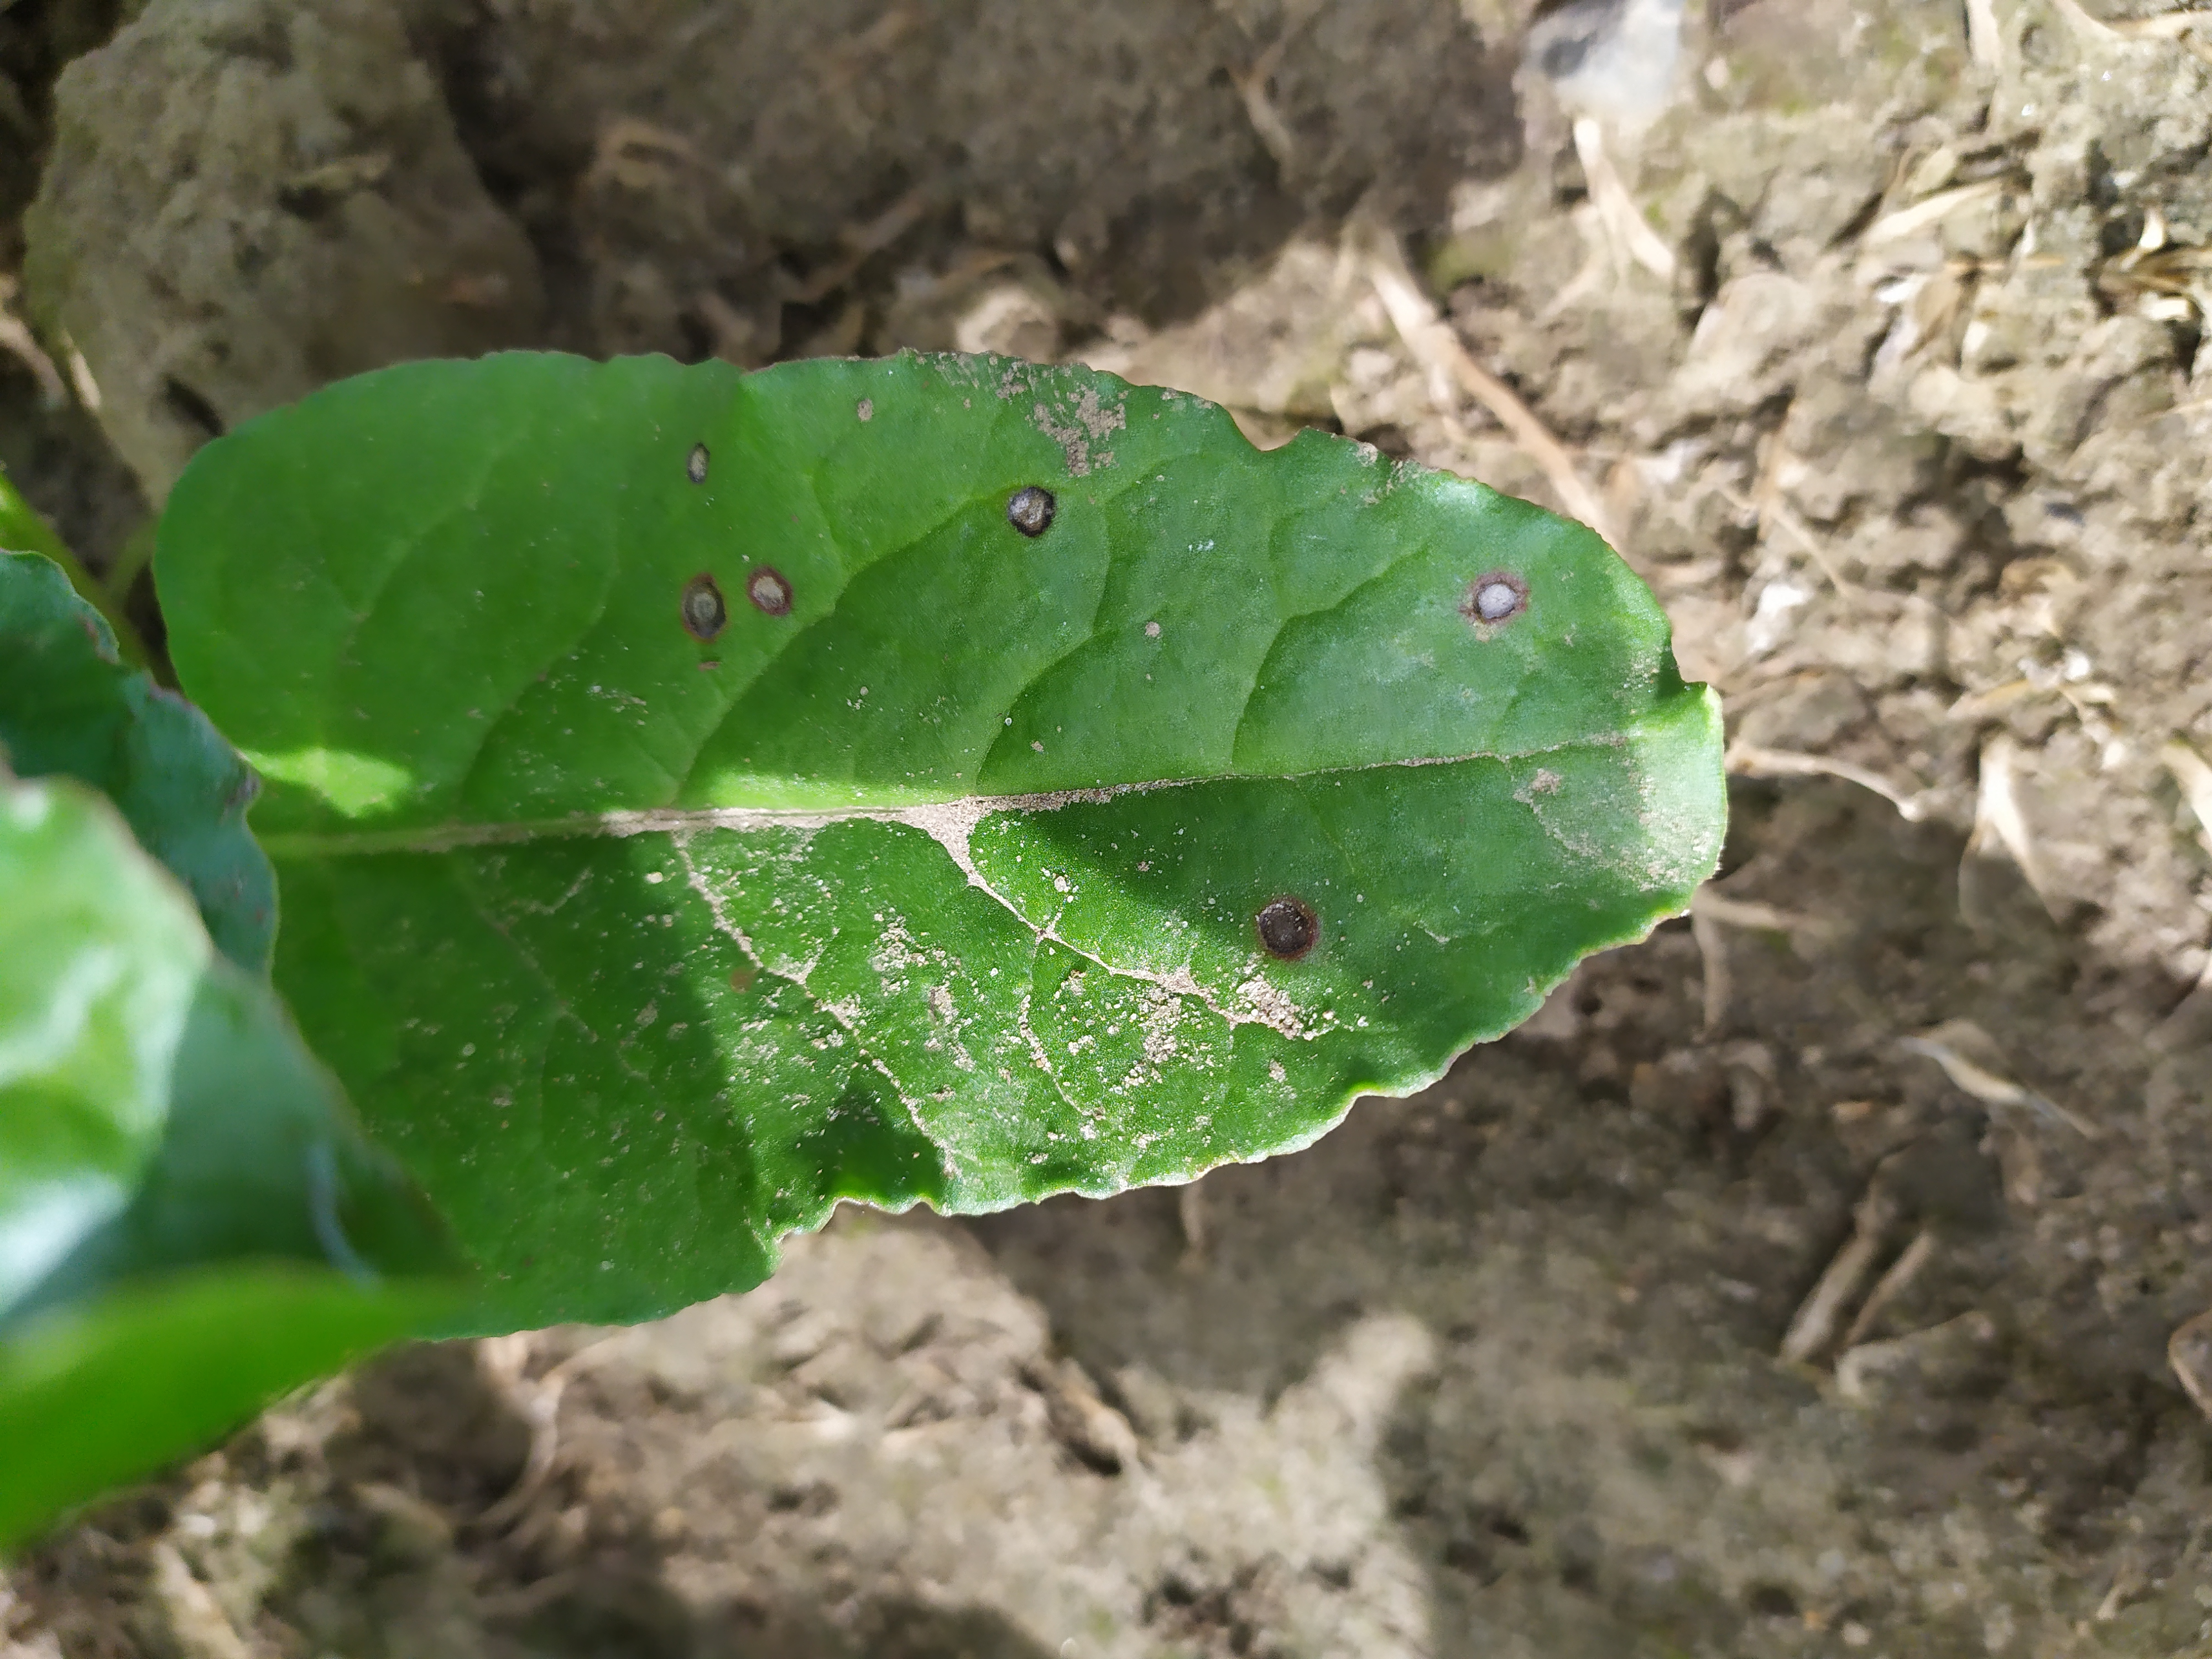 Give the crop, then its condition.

beet, cercospora
